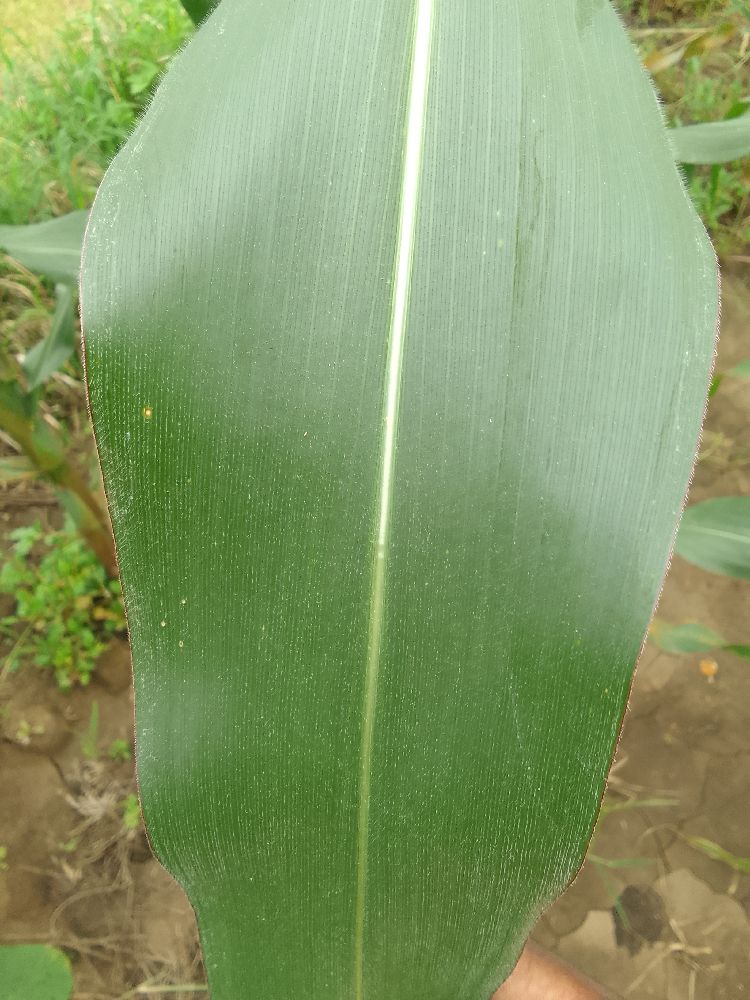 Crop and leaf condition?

maize, healthy
